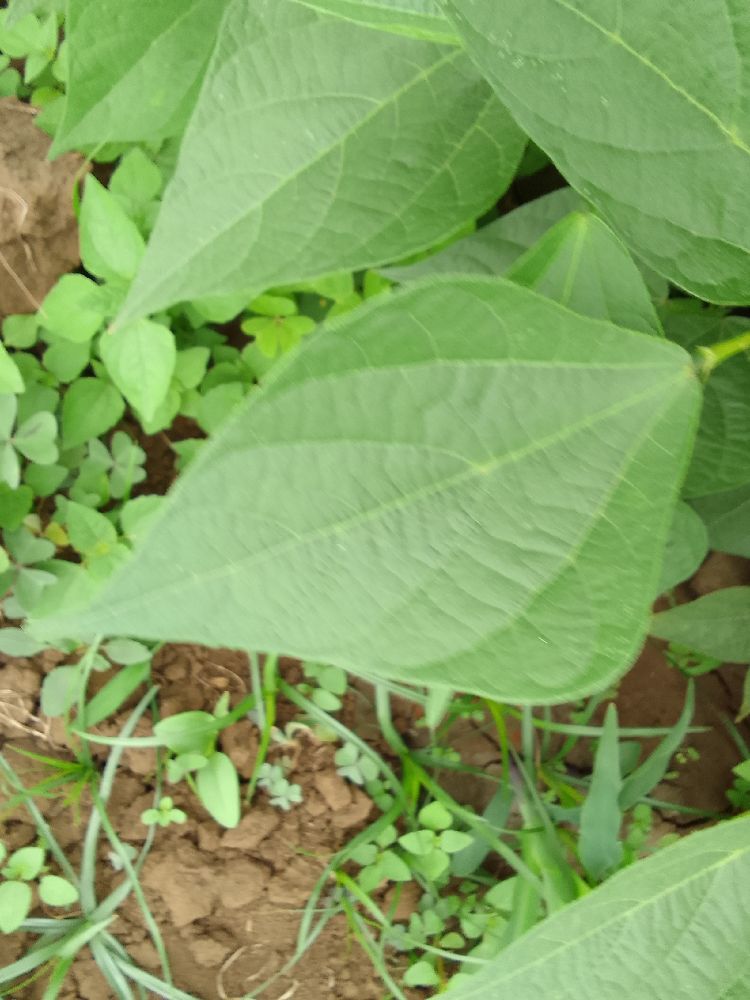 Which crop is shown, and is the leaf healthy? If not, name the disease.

common bean, healthy
